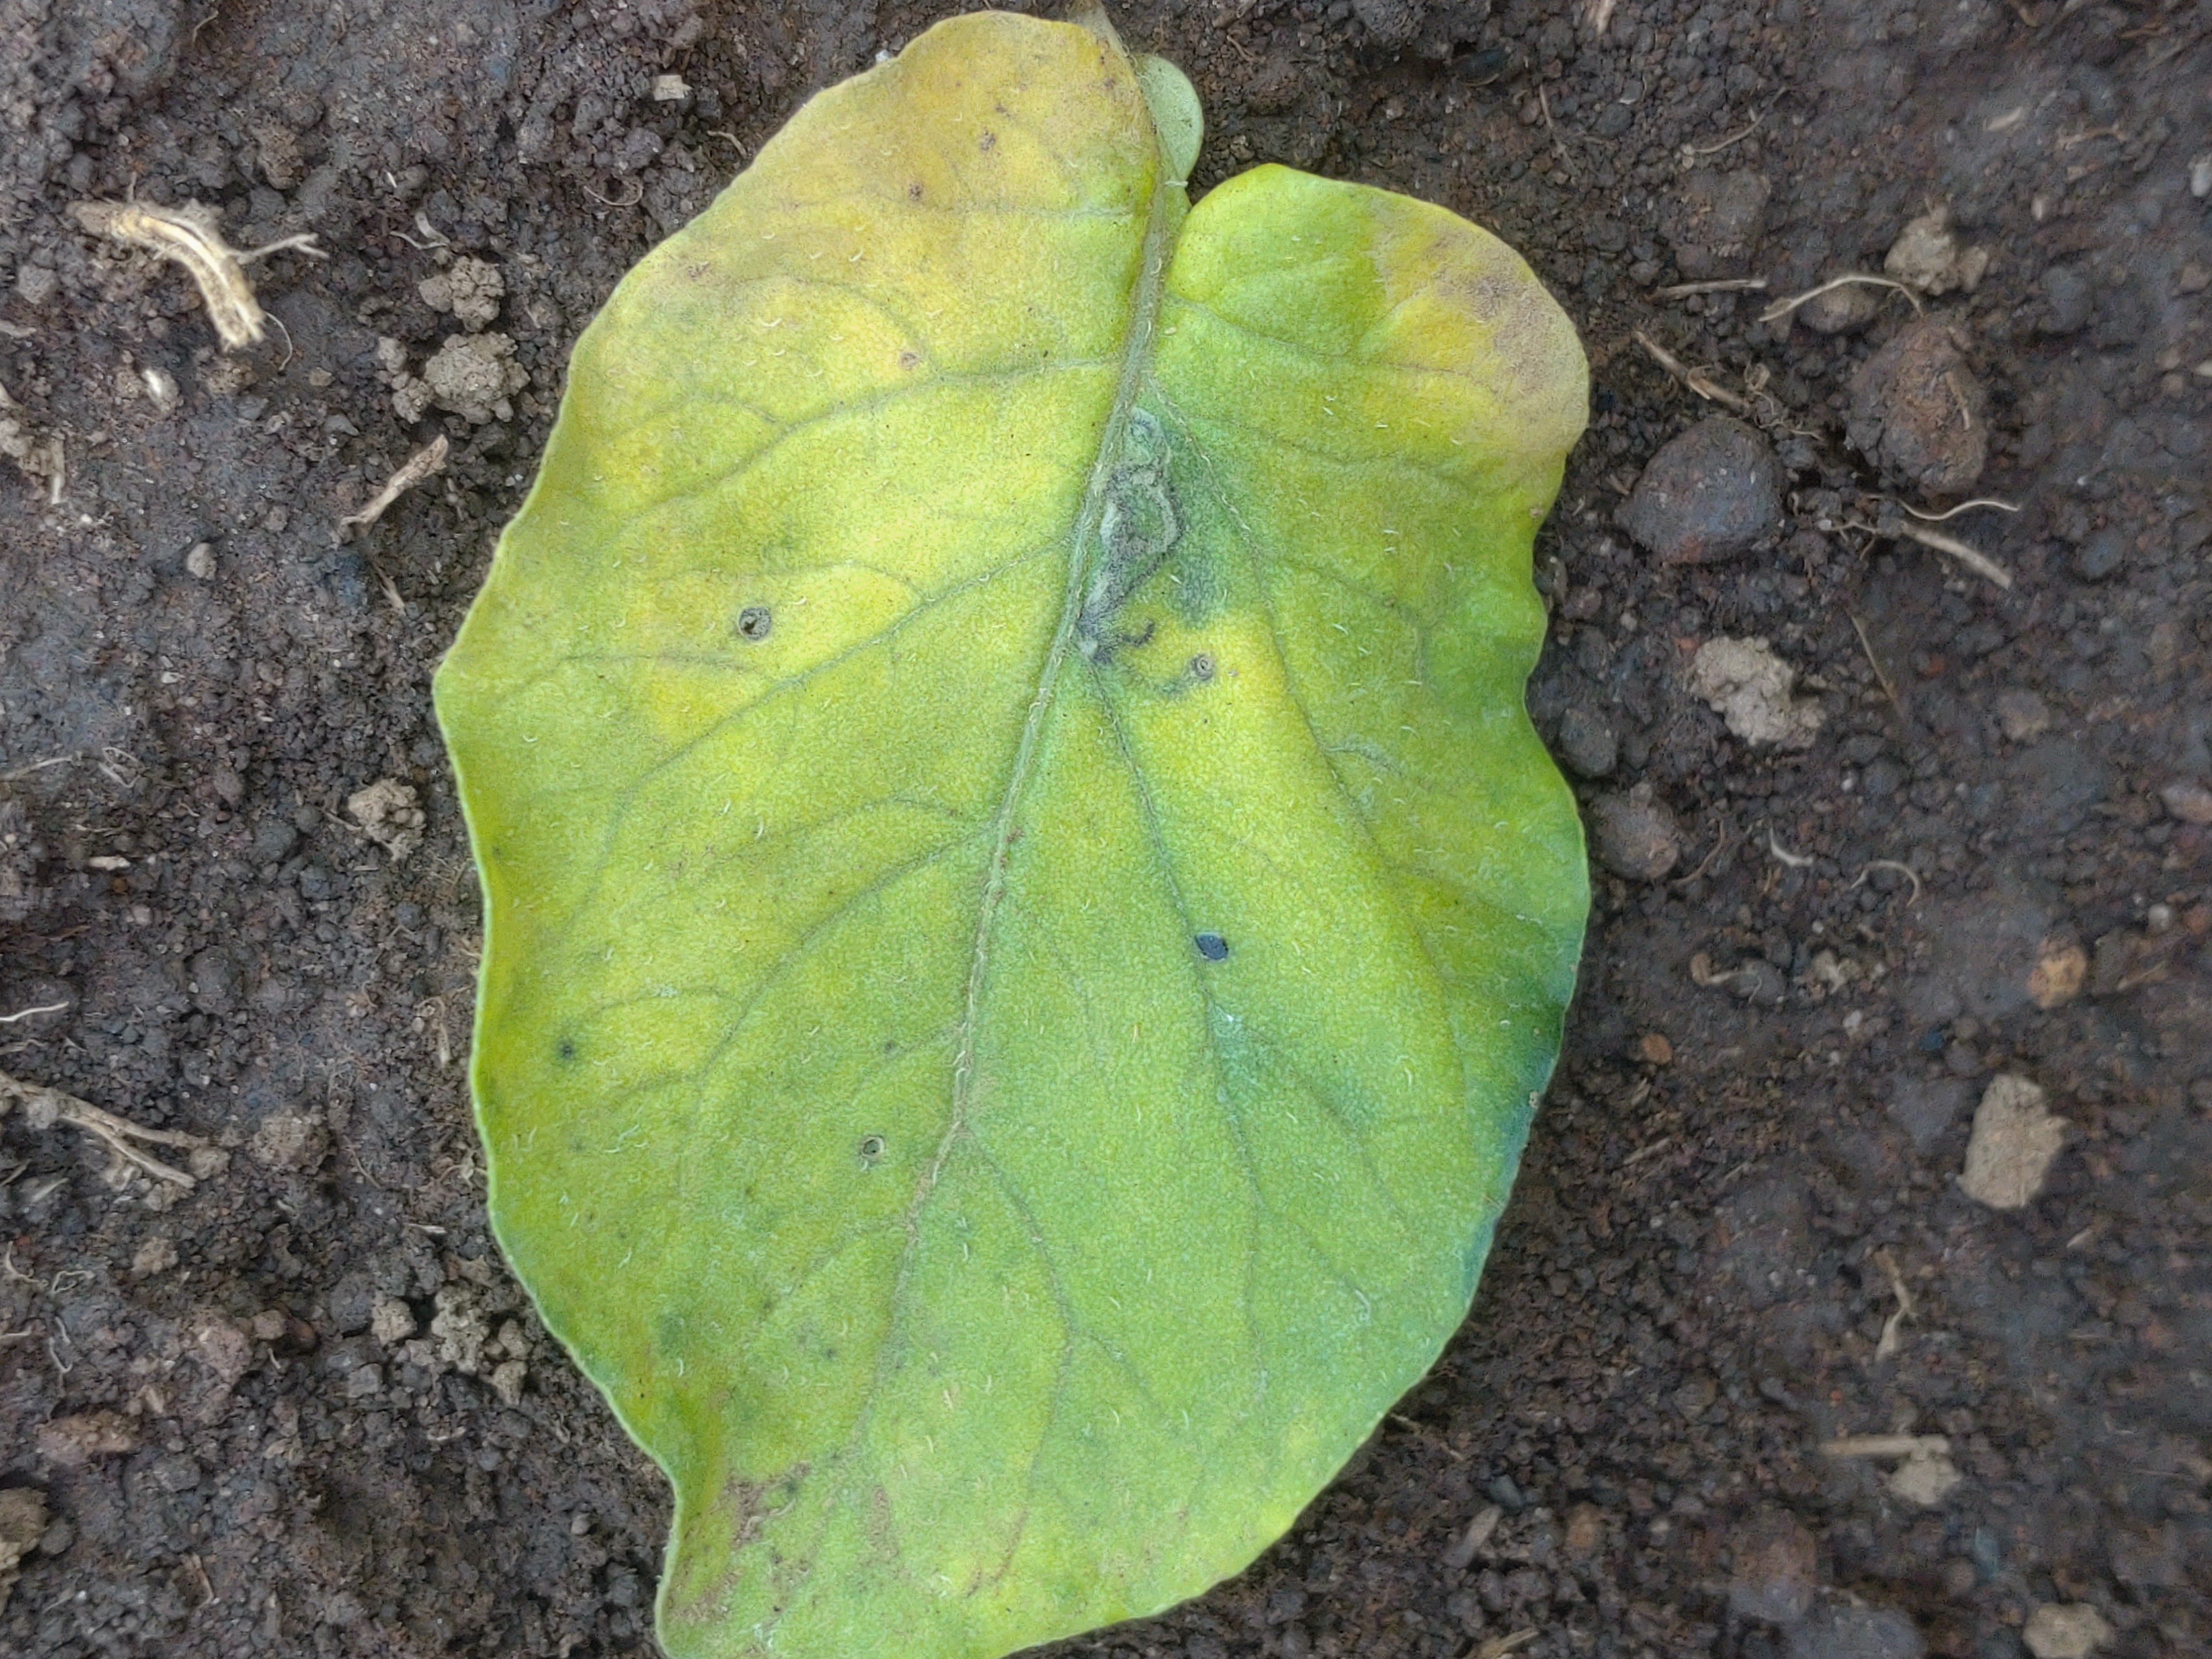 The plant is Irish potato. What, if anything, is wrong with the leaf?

late blight
